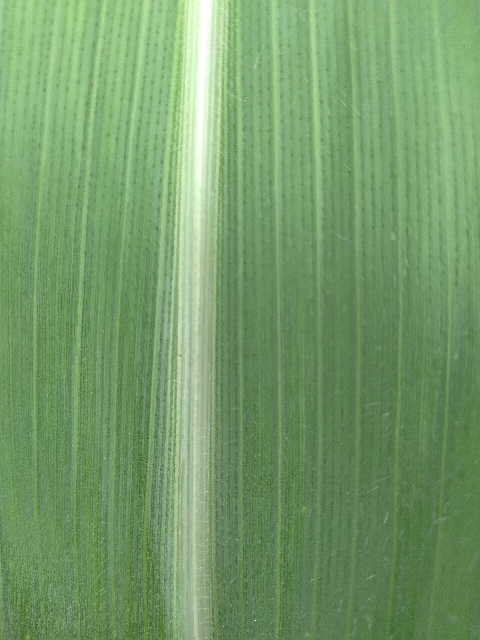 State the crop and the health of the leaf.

maize, healthy
